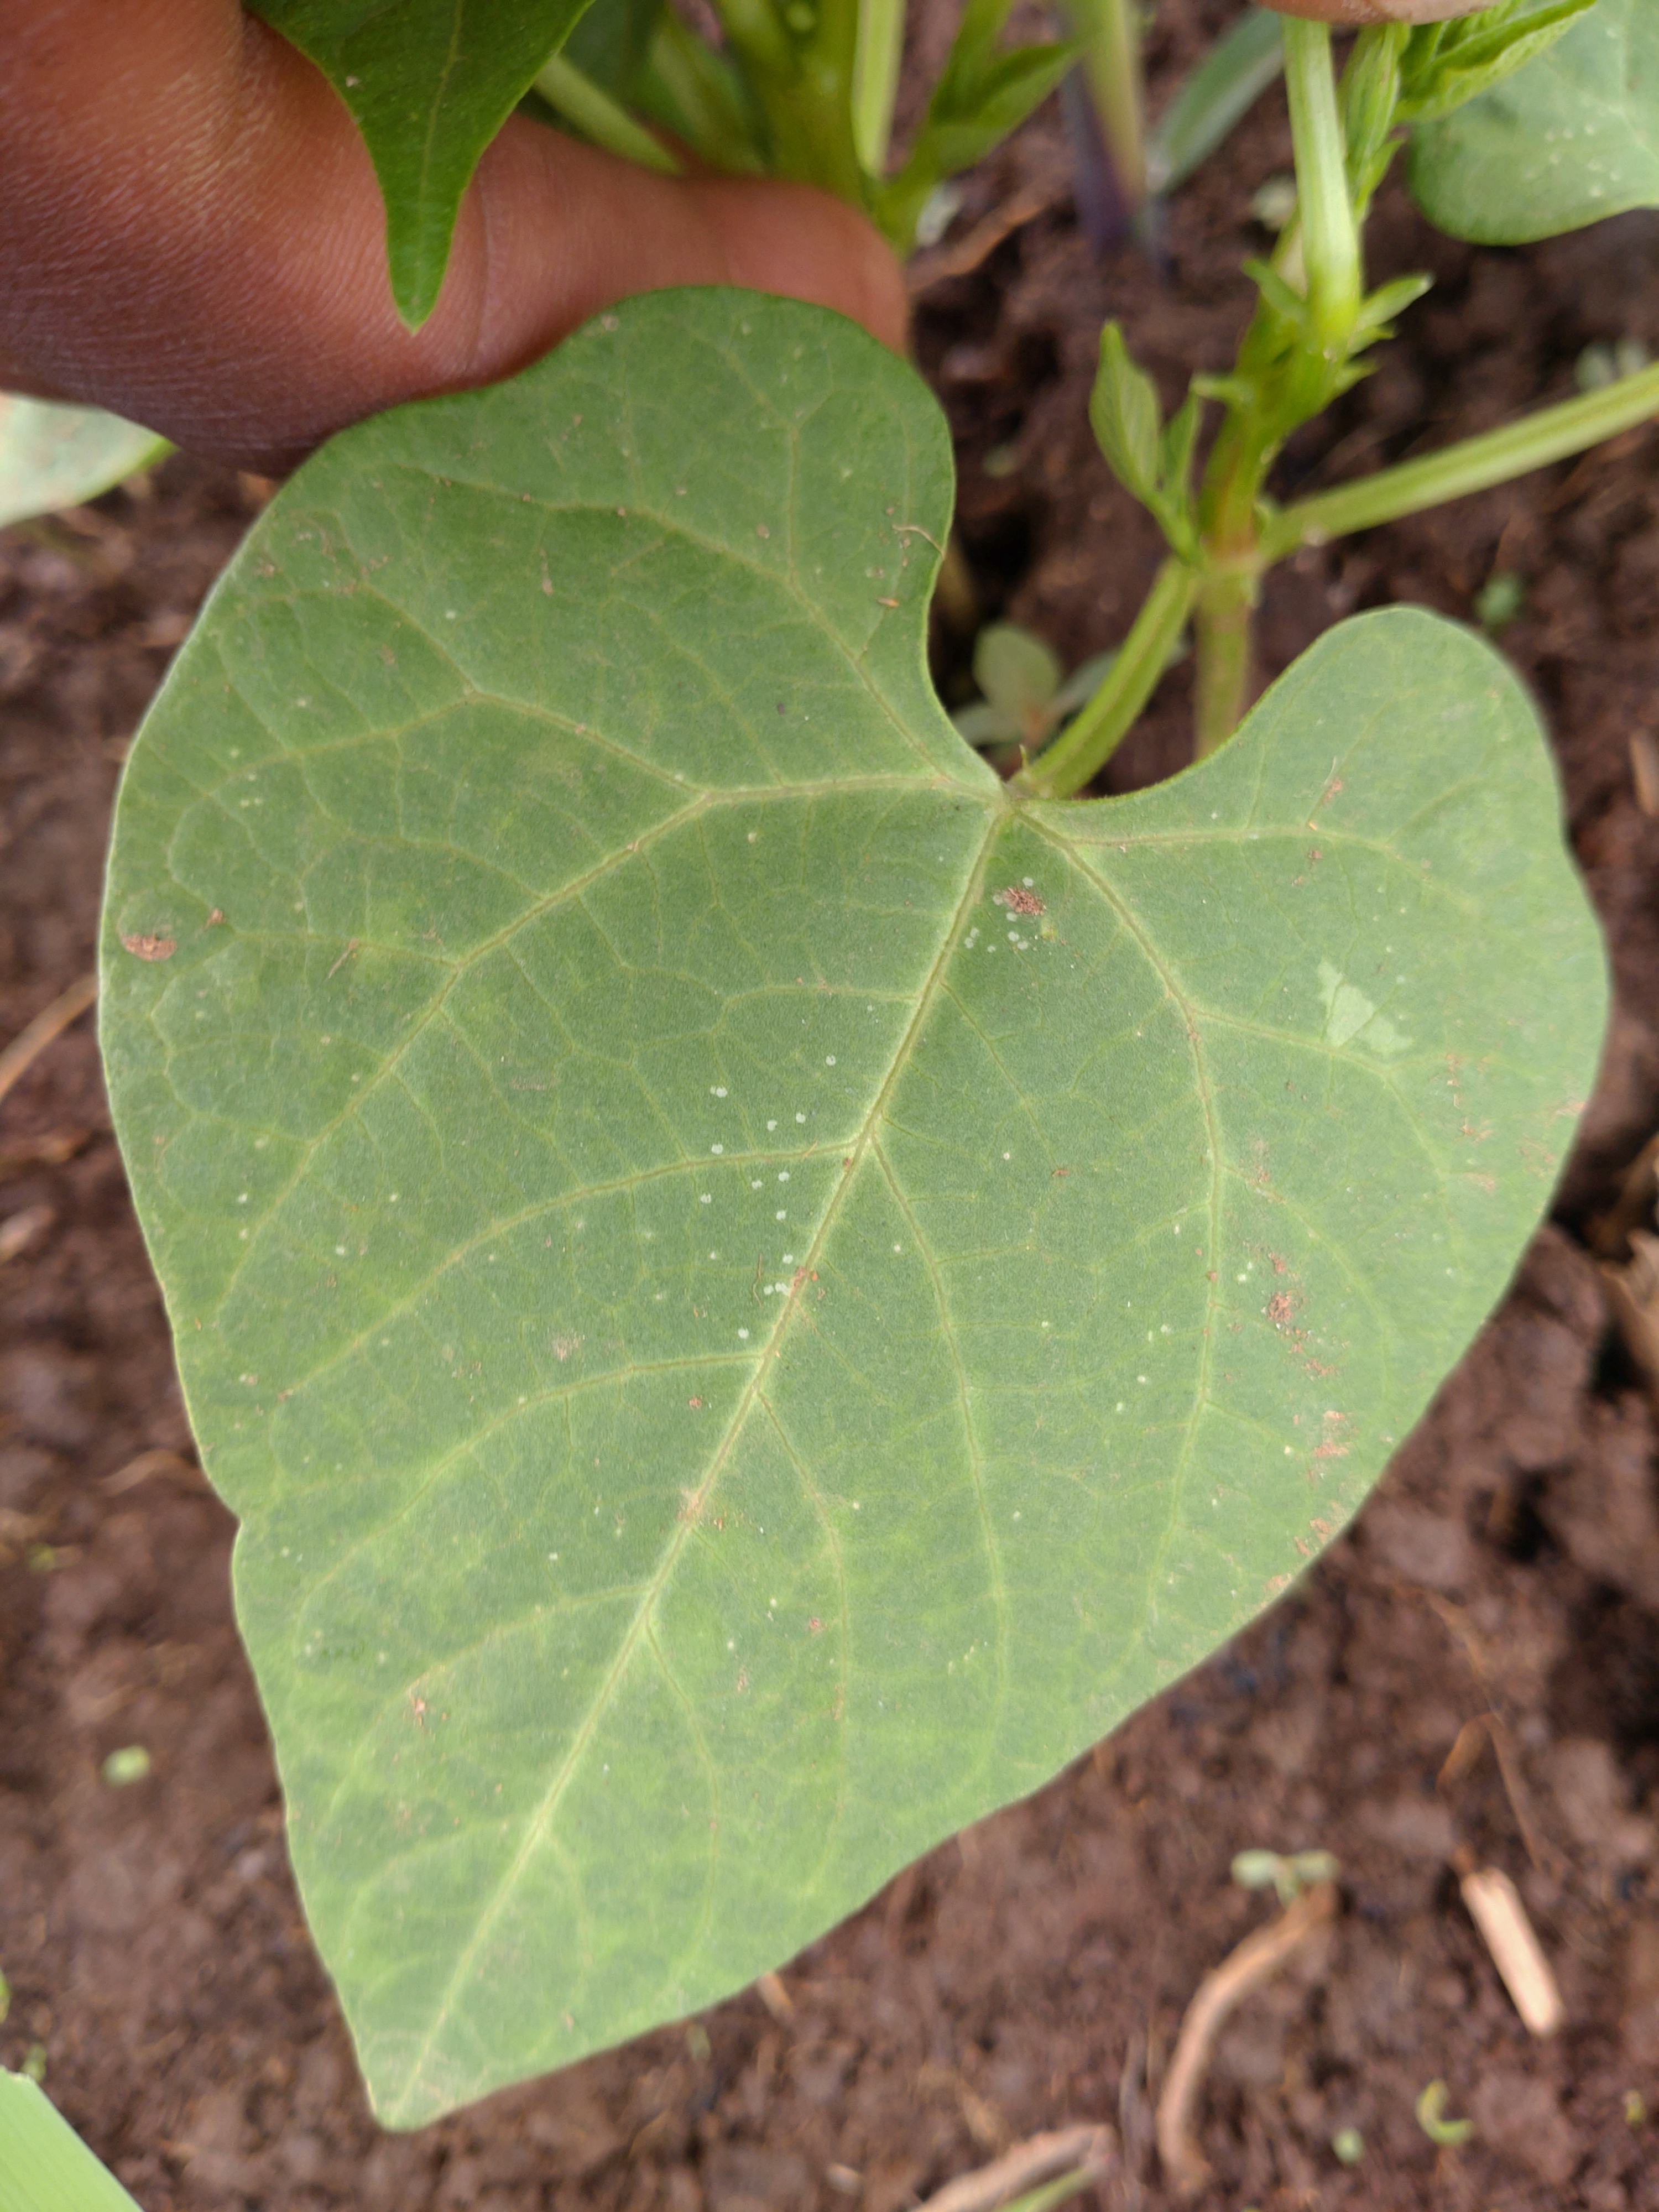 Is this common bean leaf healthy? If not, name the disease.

healthy
